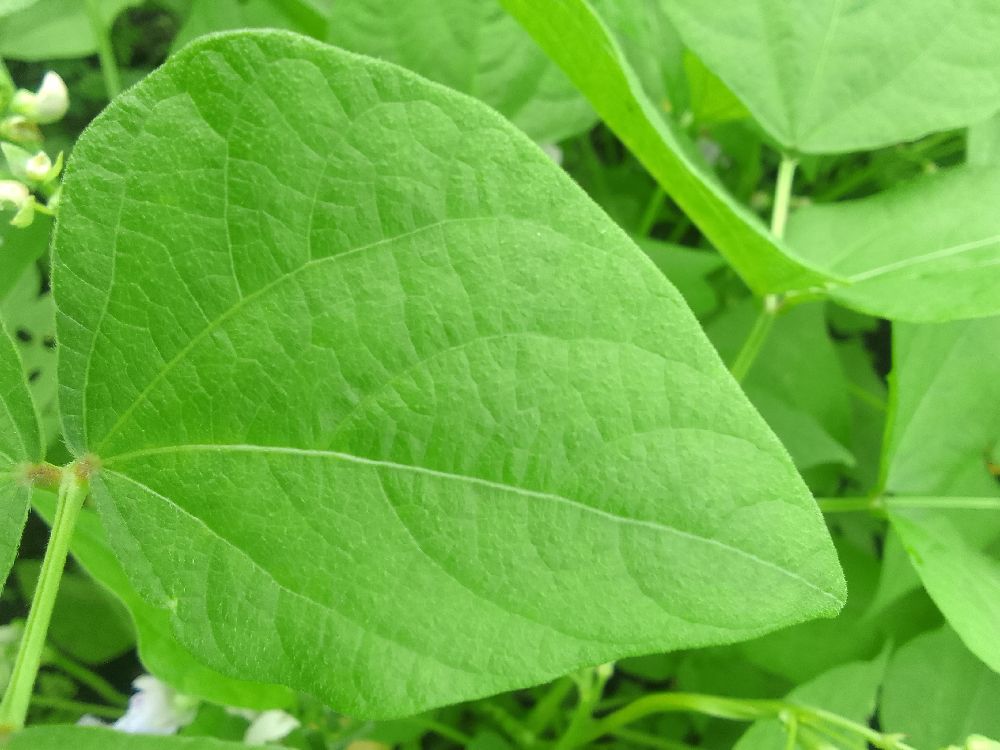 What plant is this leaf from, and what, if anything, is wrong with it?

common bean, healthy
